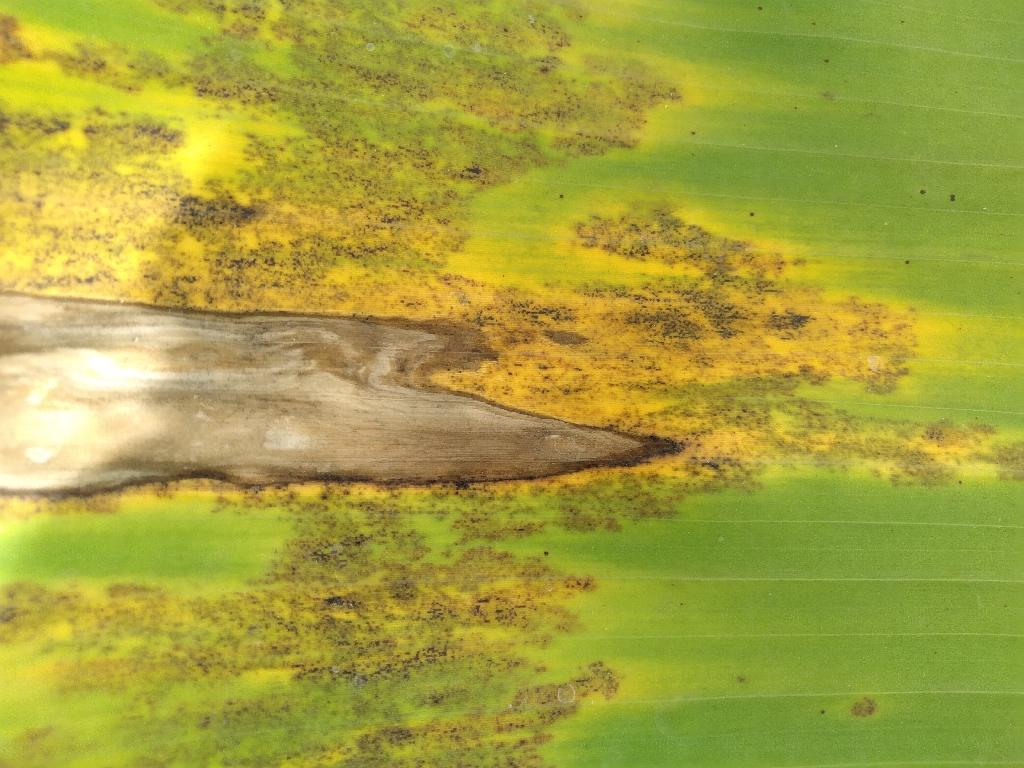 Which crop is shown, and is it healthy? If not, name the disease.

banana, black sigatoka
